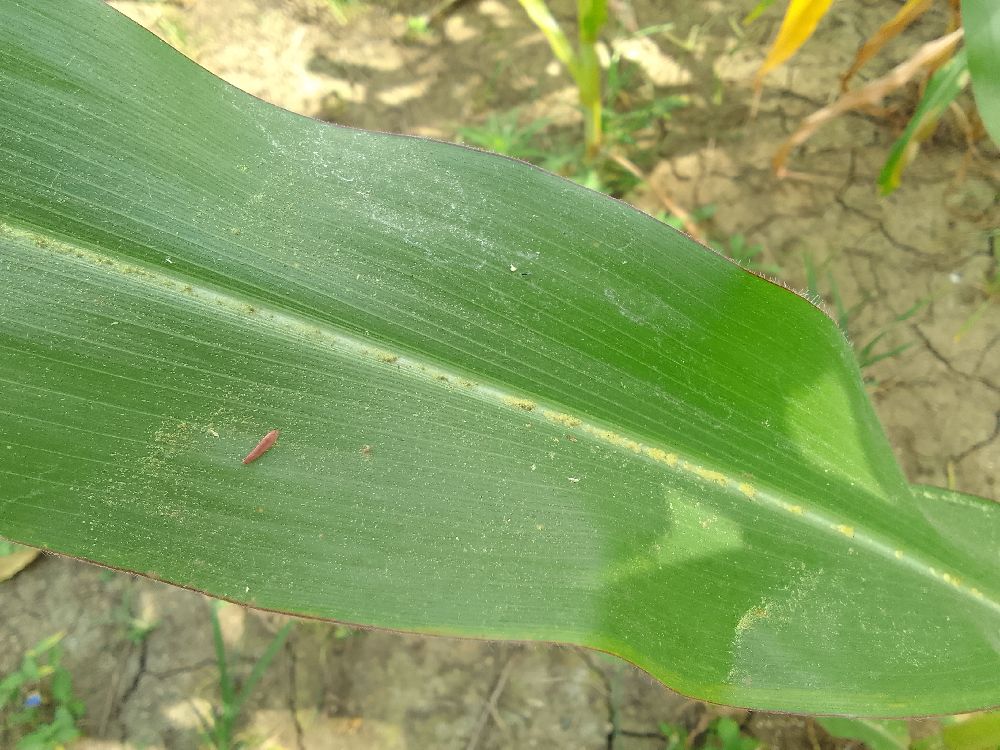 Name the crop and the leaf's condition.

maize, healthy
